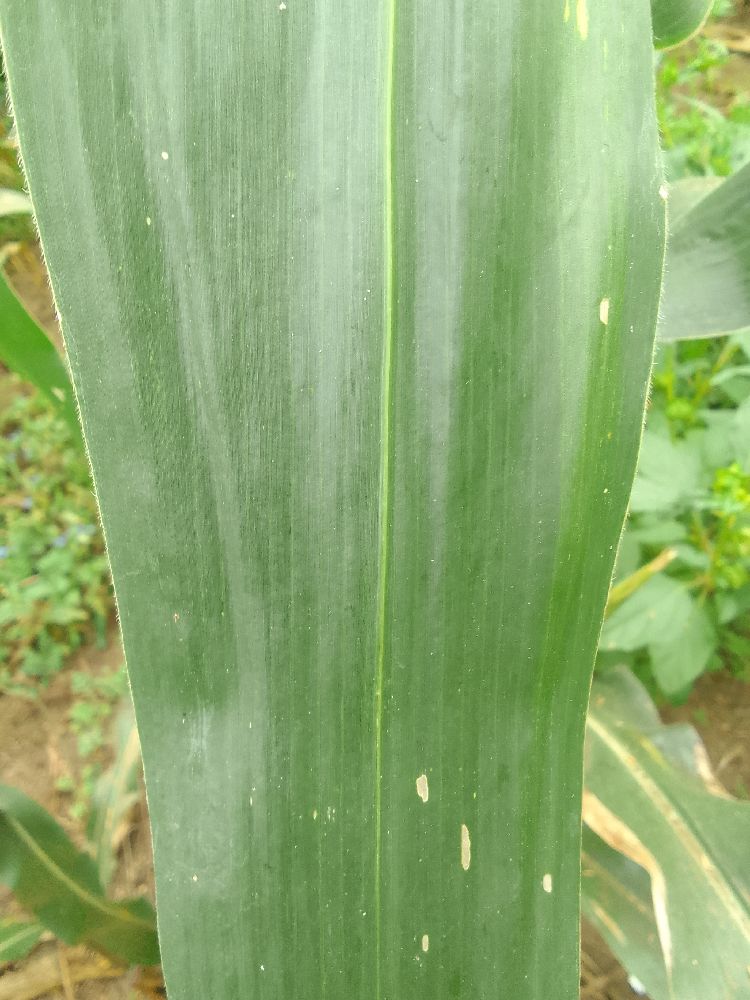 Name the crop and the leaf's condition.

maize, healthy
